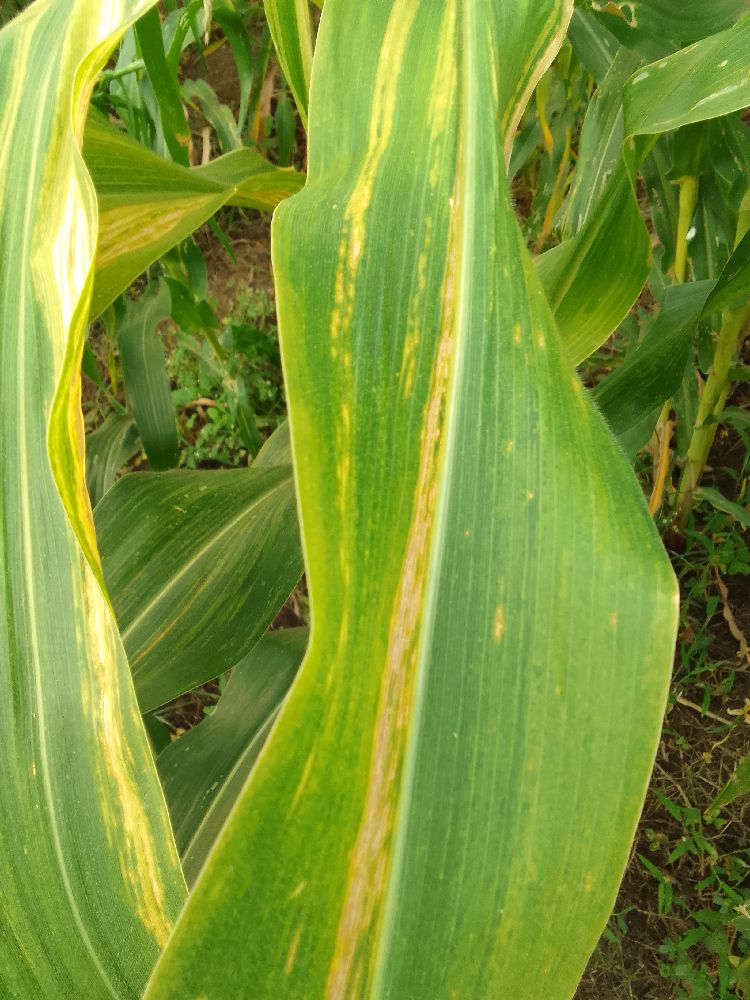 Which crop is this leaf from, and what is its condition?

maize, maize lethal necrosis
